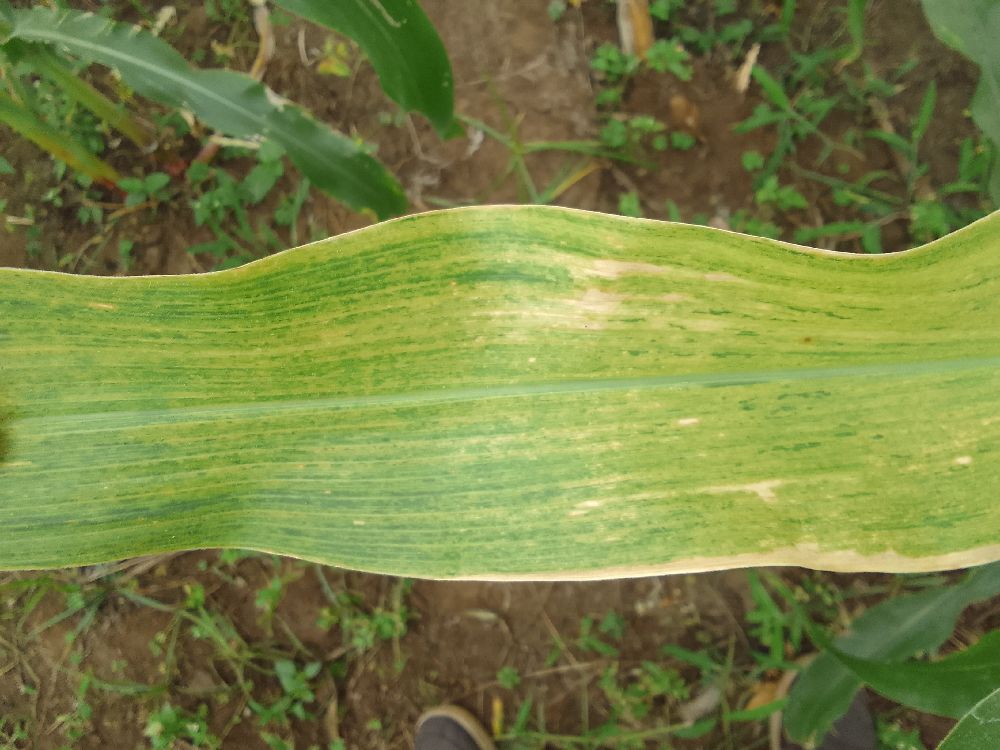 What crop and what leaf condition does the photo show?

maize, maize lethal necrosis
